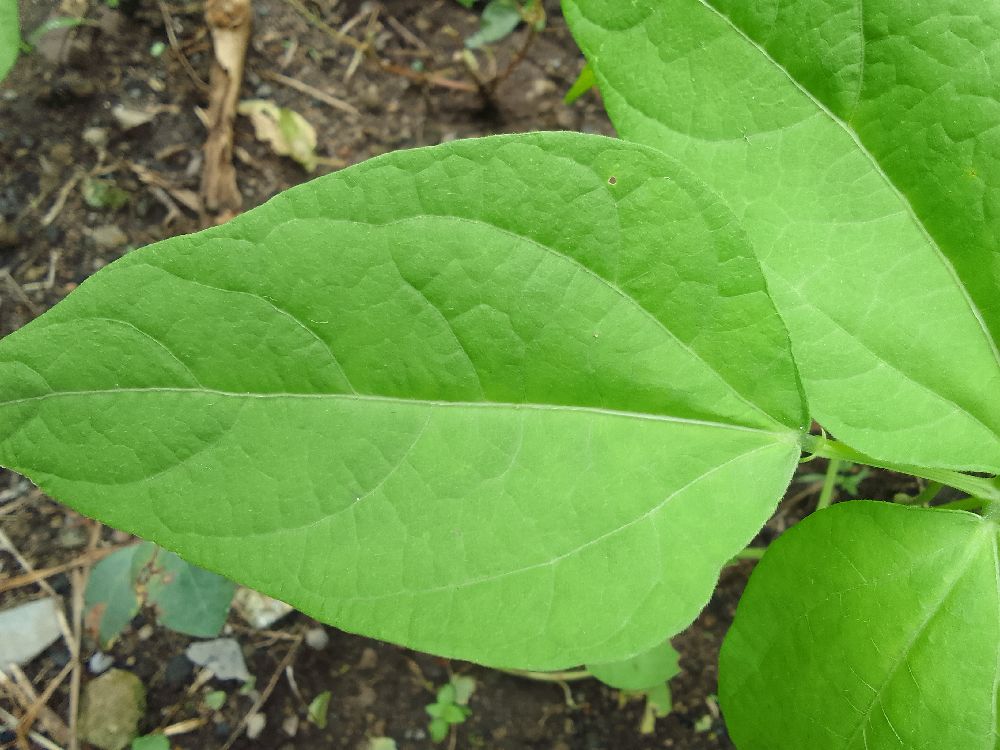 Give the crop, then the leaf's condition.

common bean, healthy
